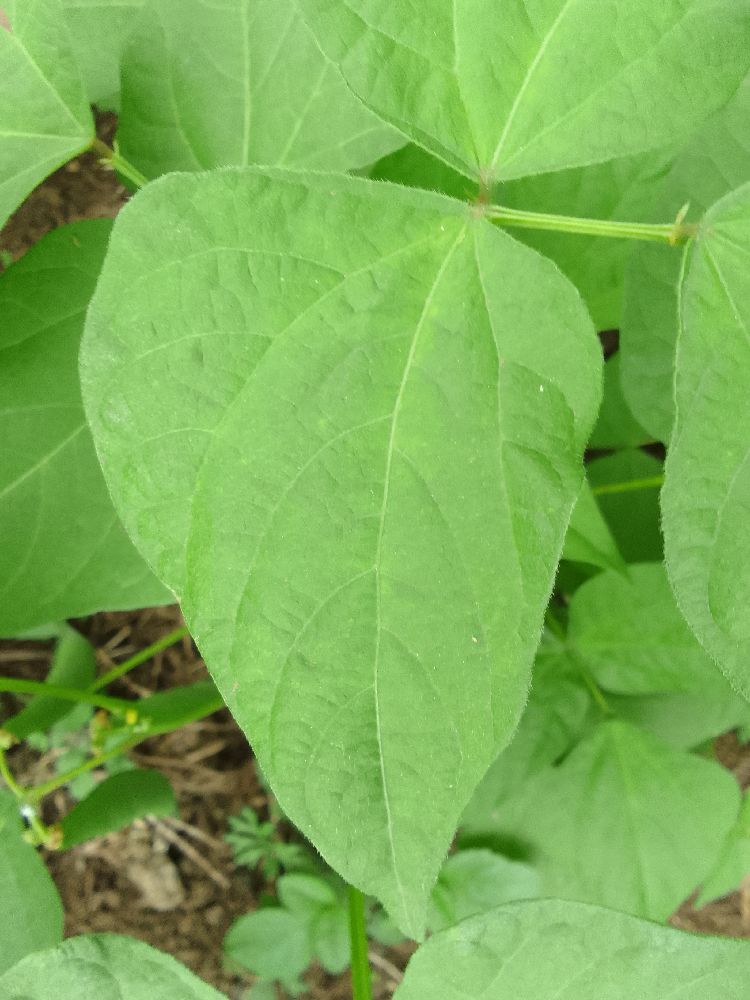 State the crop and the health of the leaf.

common bean, healthy
